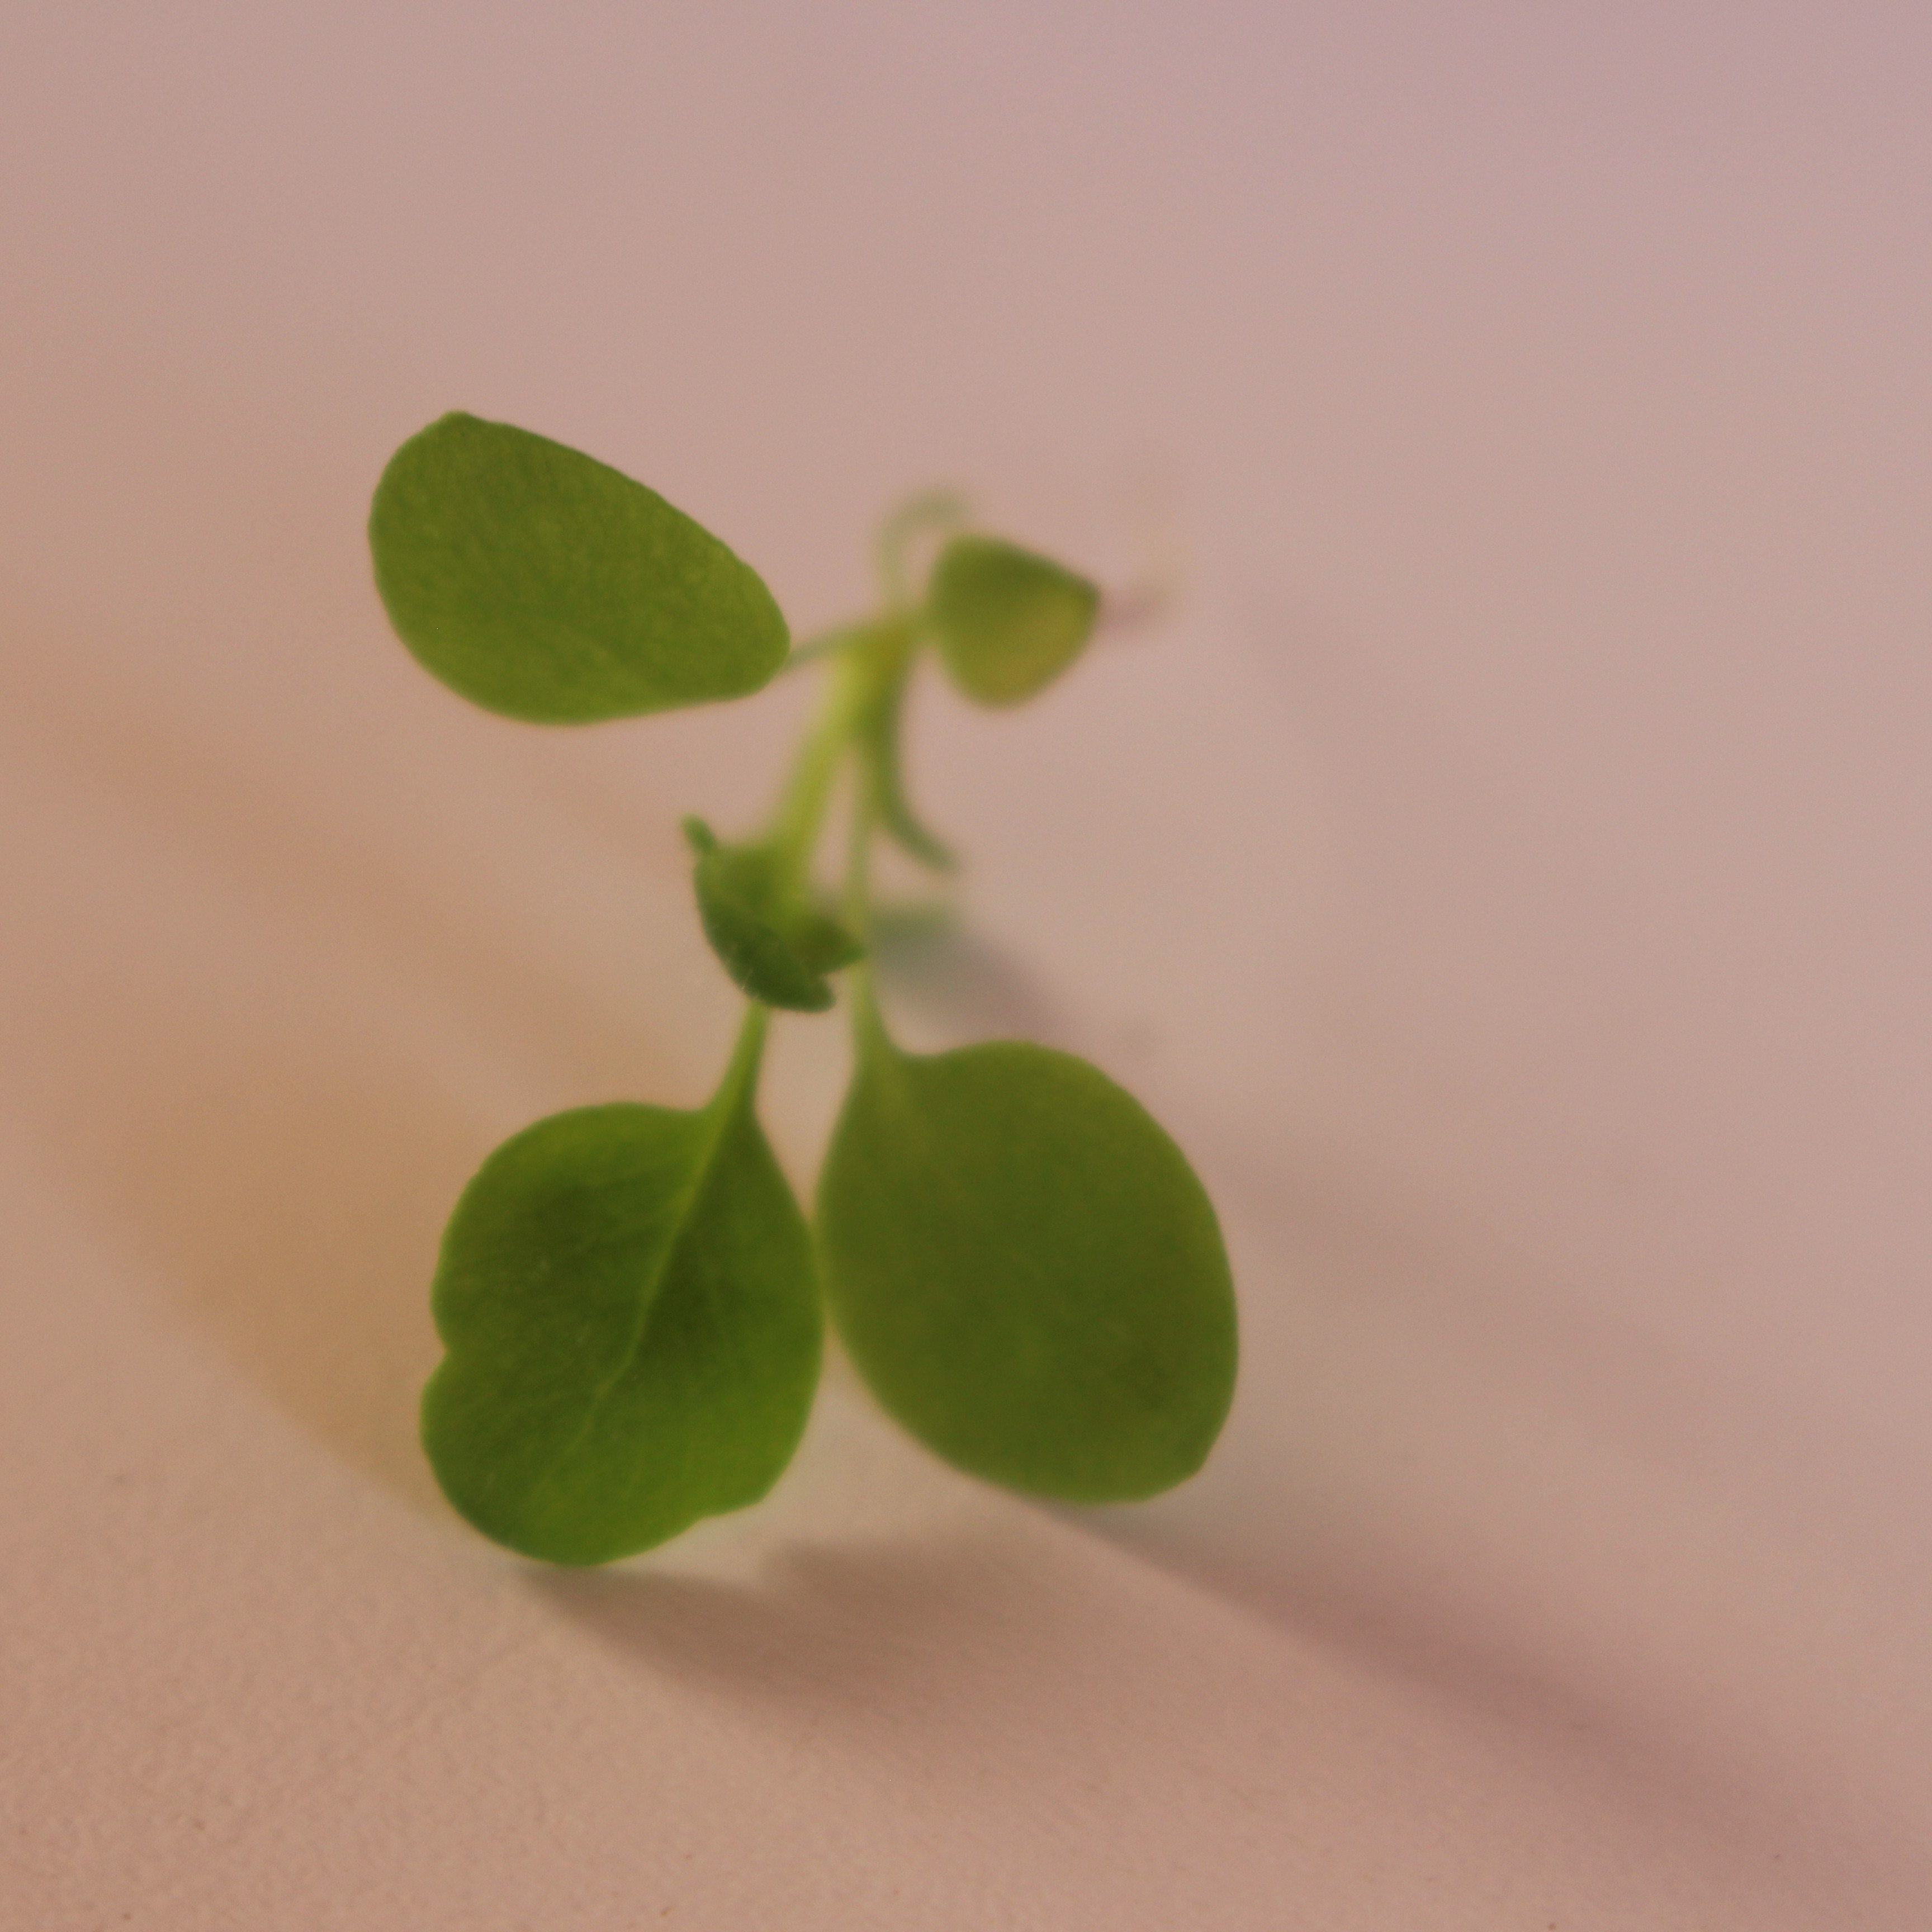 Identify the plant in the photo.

Papaver rhoeas
